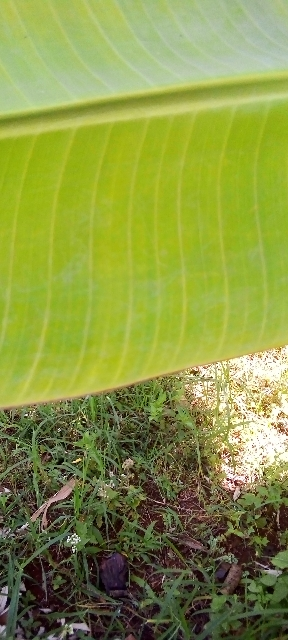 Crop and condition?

banana, healthy
